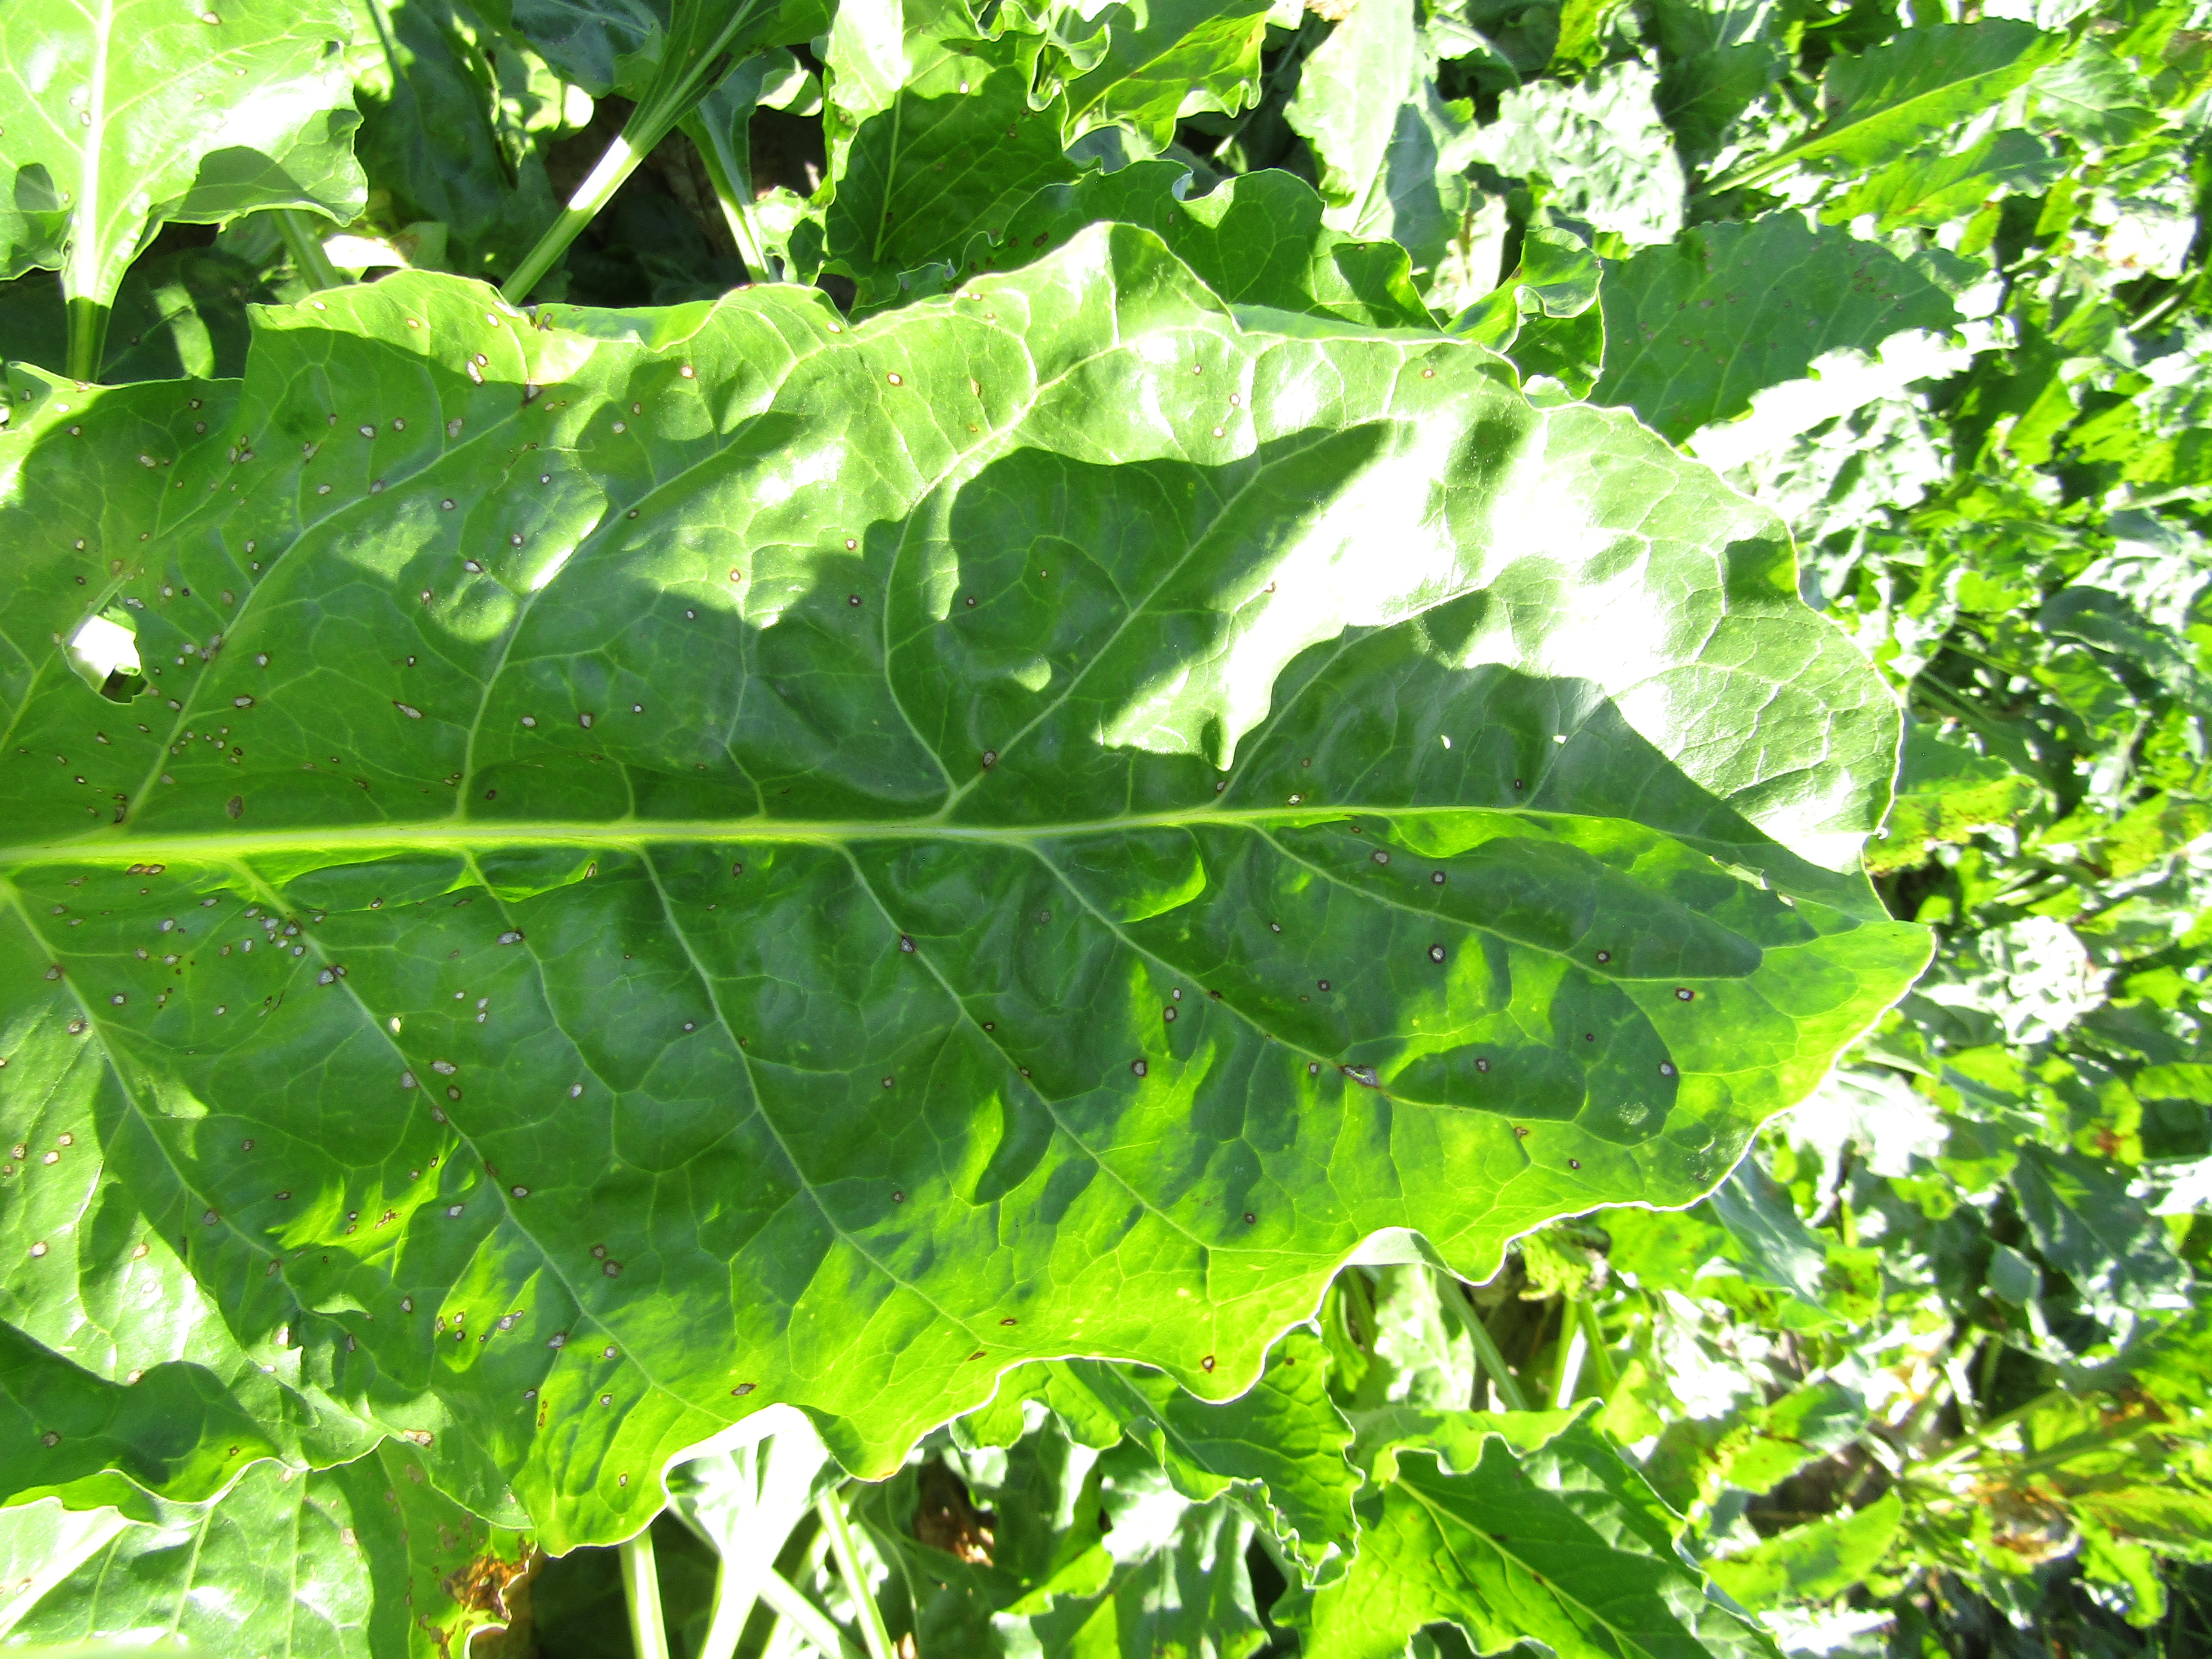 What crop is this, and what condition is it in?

beet, cercospora
